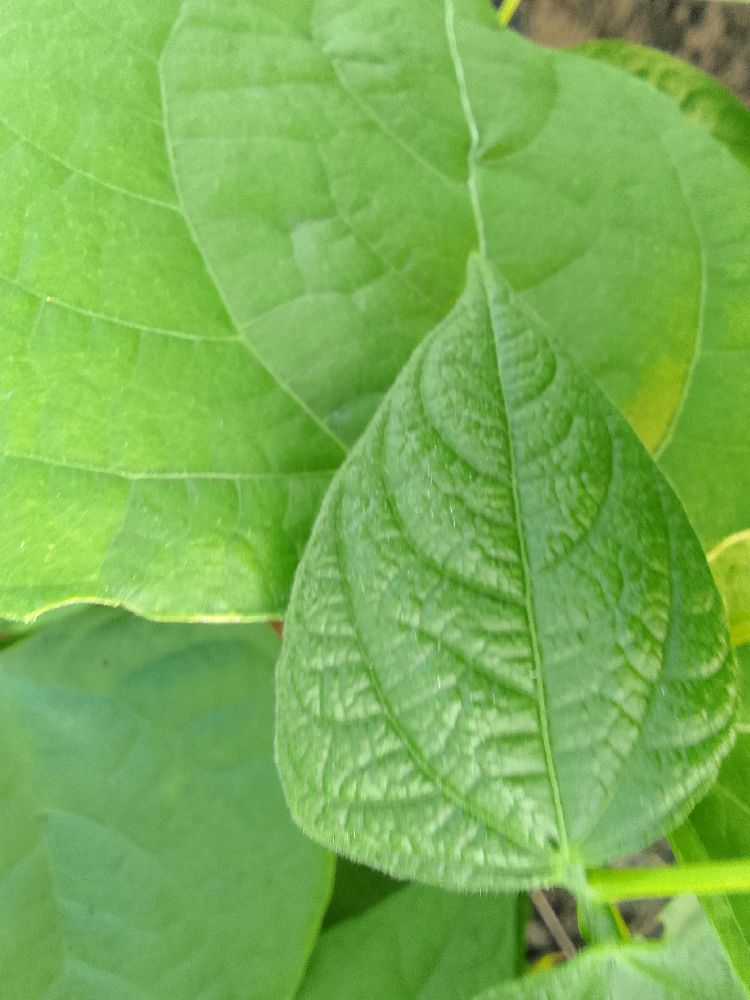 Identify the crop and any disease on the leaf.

common bean, healthy
